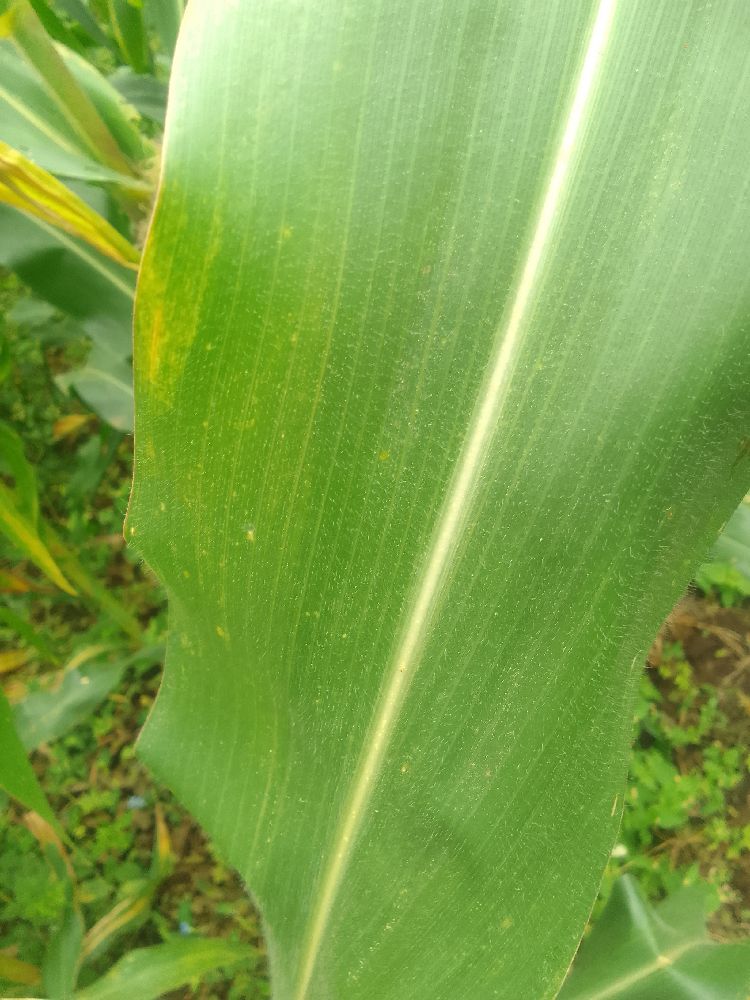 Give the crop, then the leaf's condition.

maize, healthy
